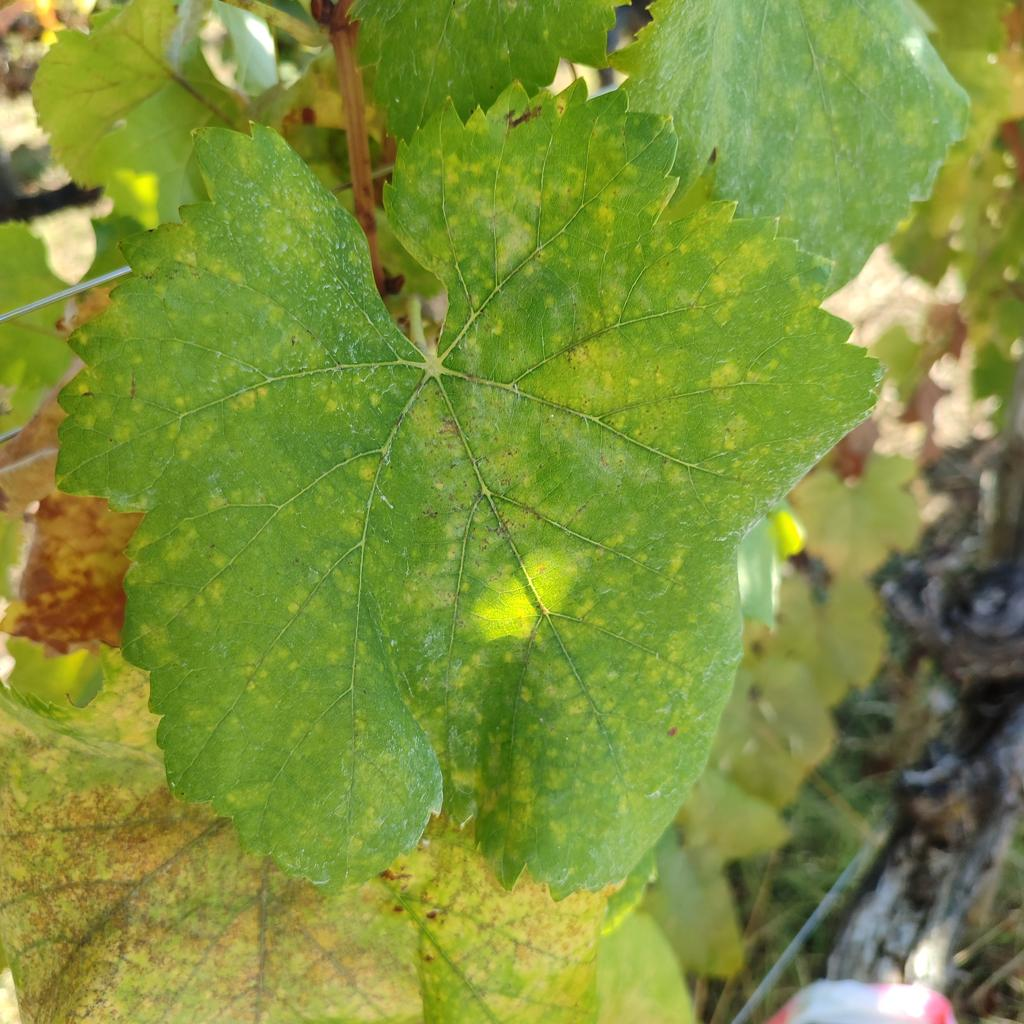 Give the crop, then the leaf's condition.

grapevine, powdery mildew
